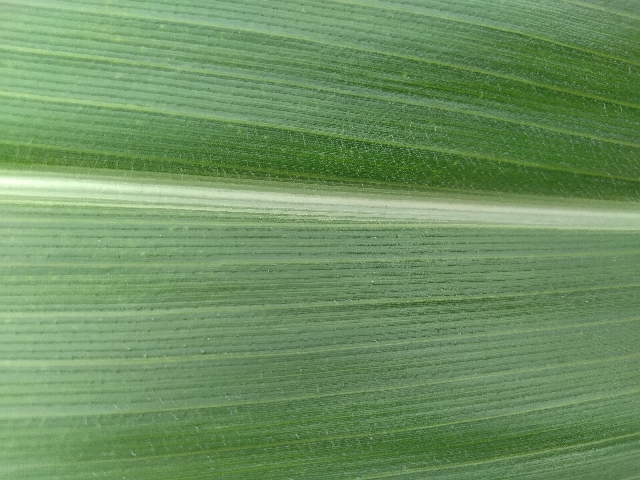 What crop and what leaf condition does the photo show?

maize, healthy
